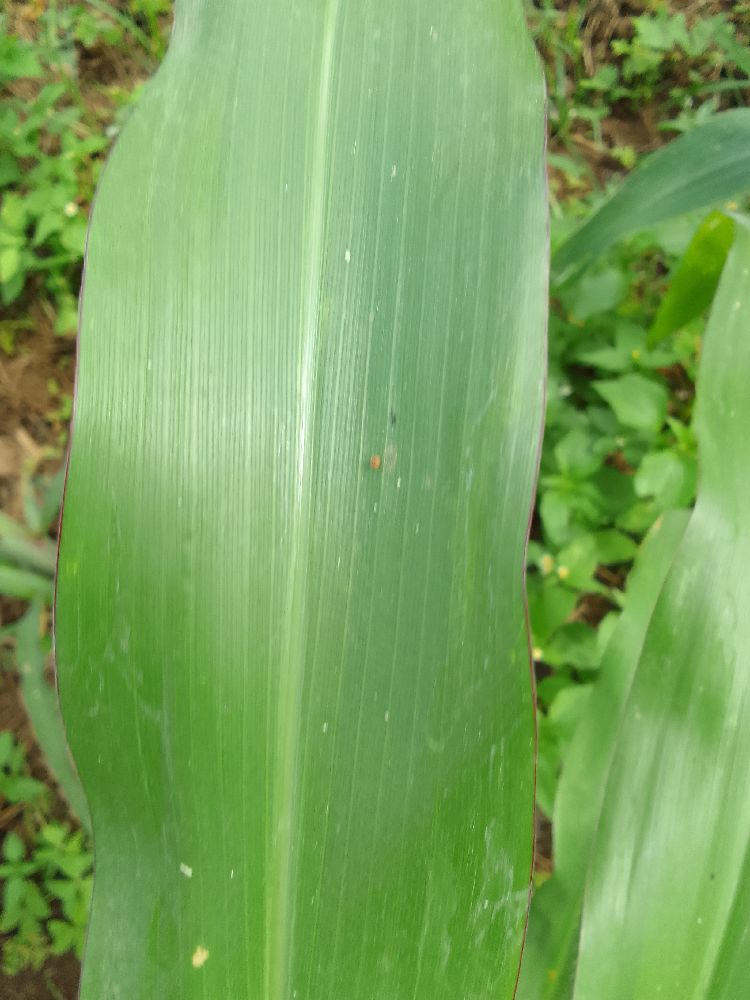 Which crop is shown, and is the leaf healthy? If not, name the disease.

maize, healthy
